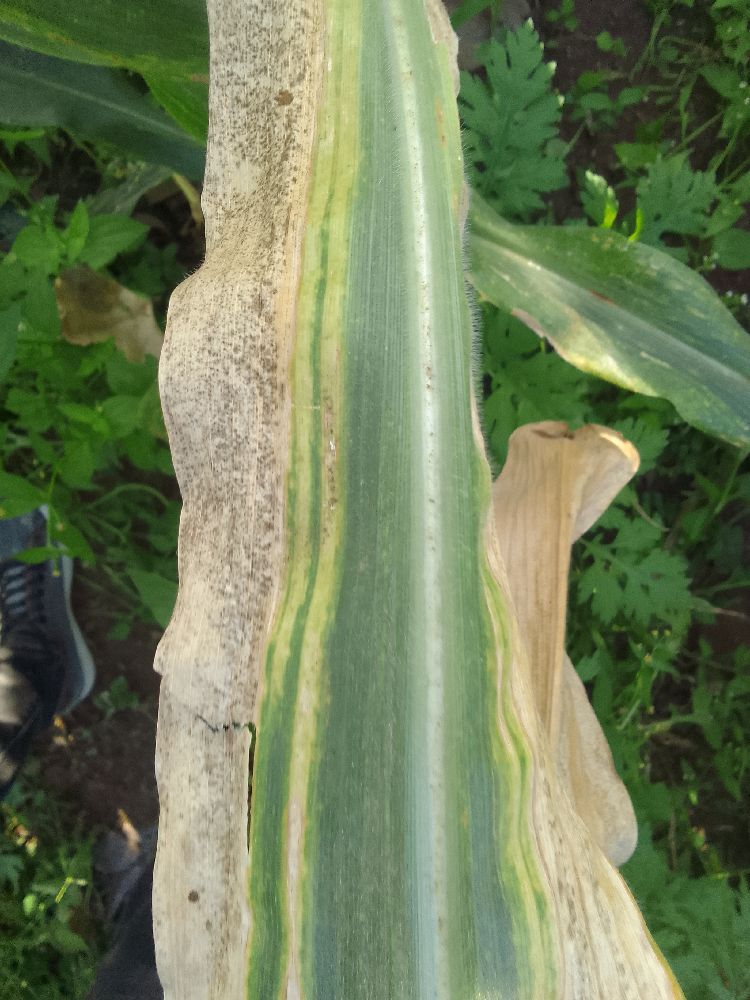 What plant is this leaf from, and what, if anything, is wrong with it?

maize, maize lethal necrosis
